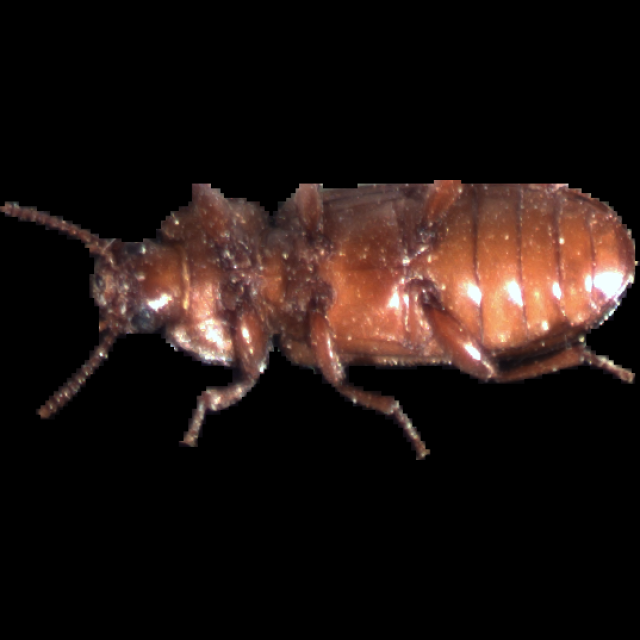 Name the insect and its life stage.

mealworm beetle
